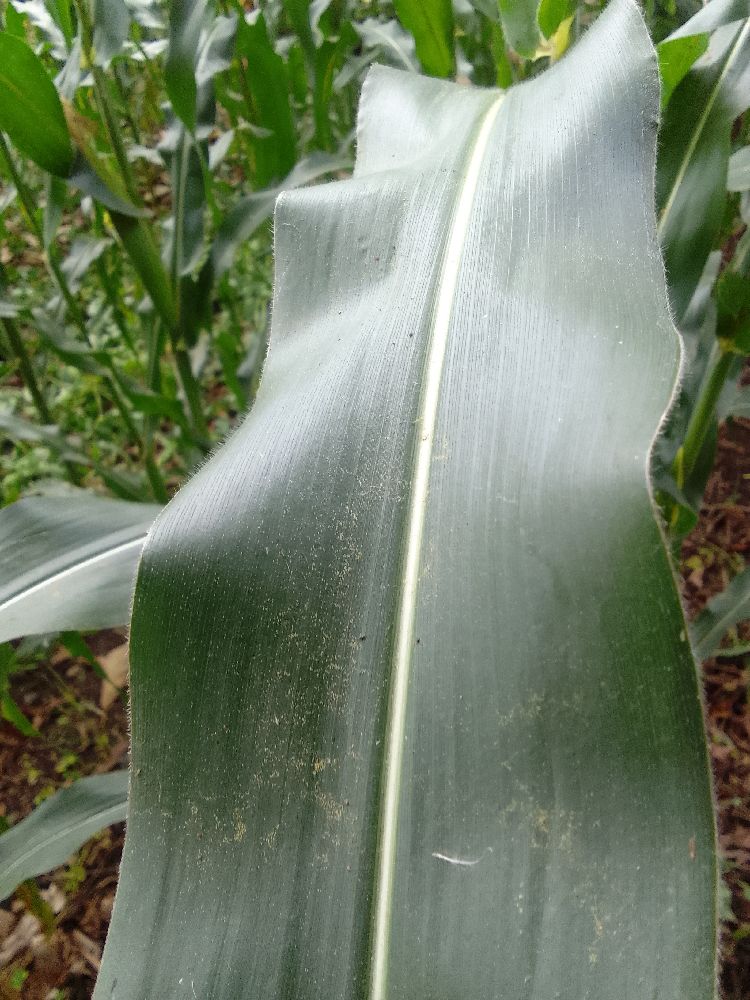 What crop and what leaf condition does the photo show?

maize, healthy
